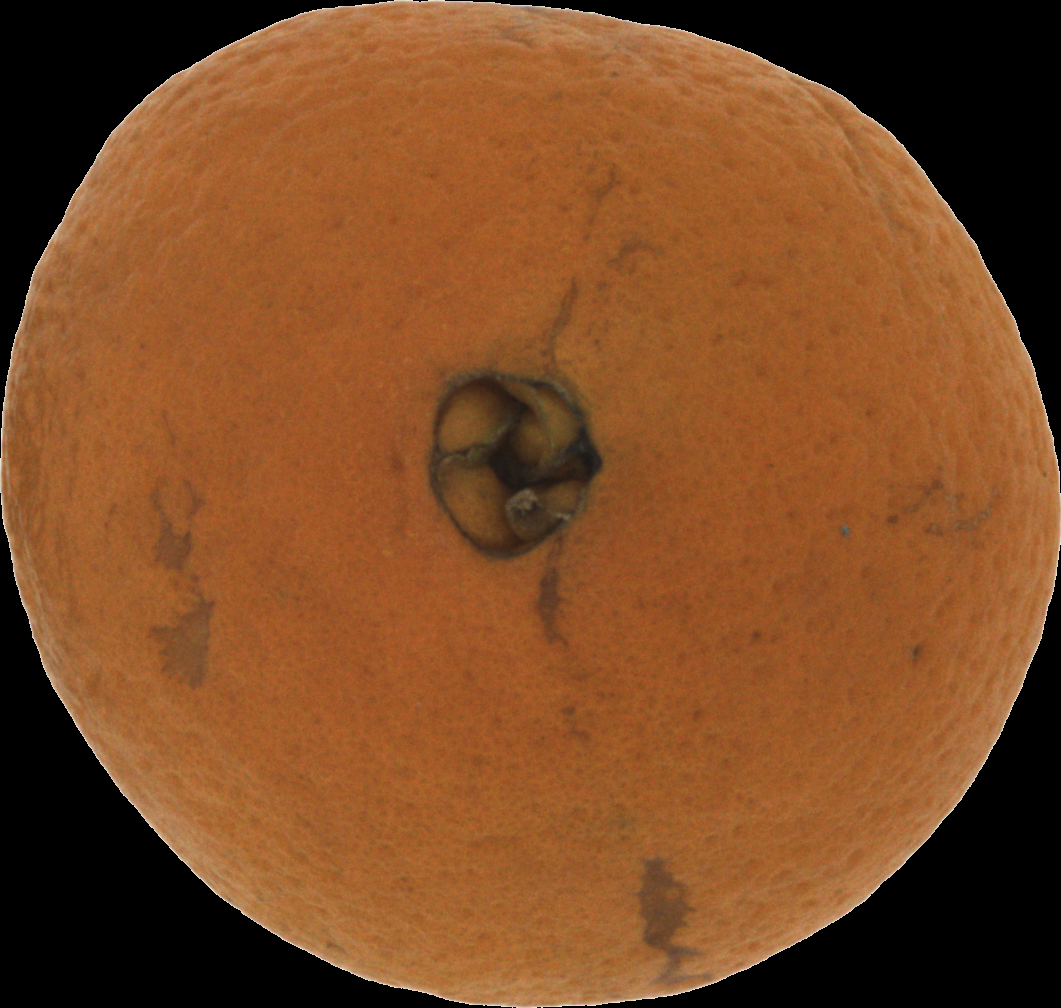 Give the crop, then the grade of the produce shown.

orange, bad
